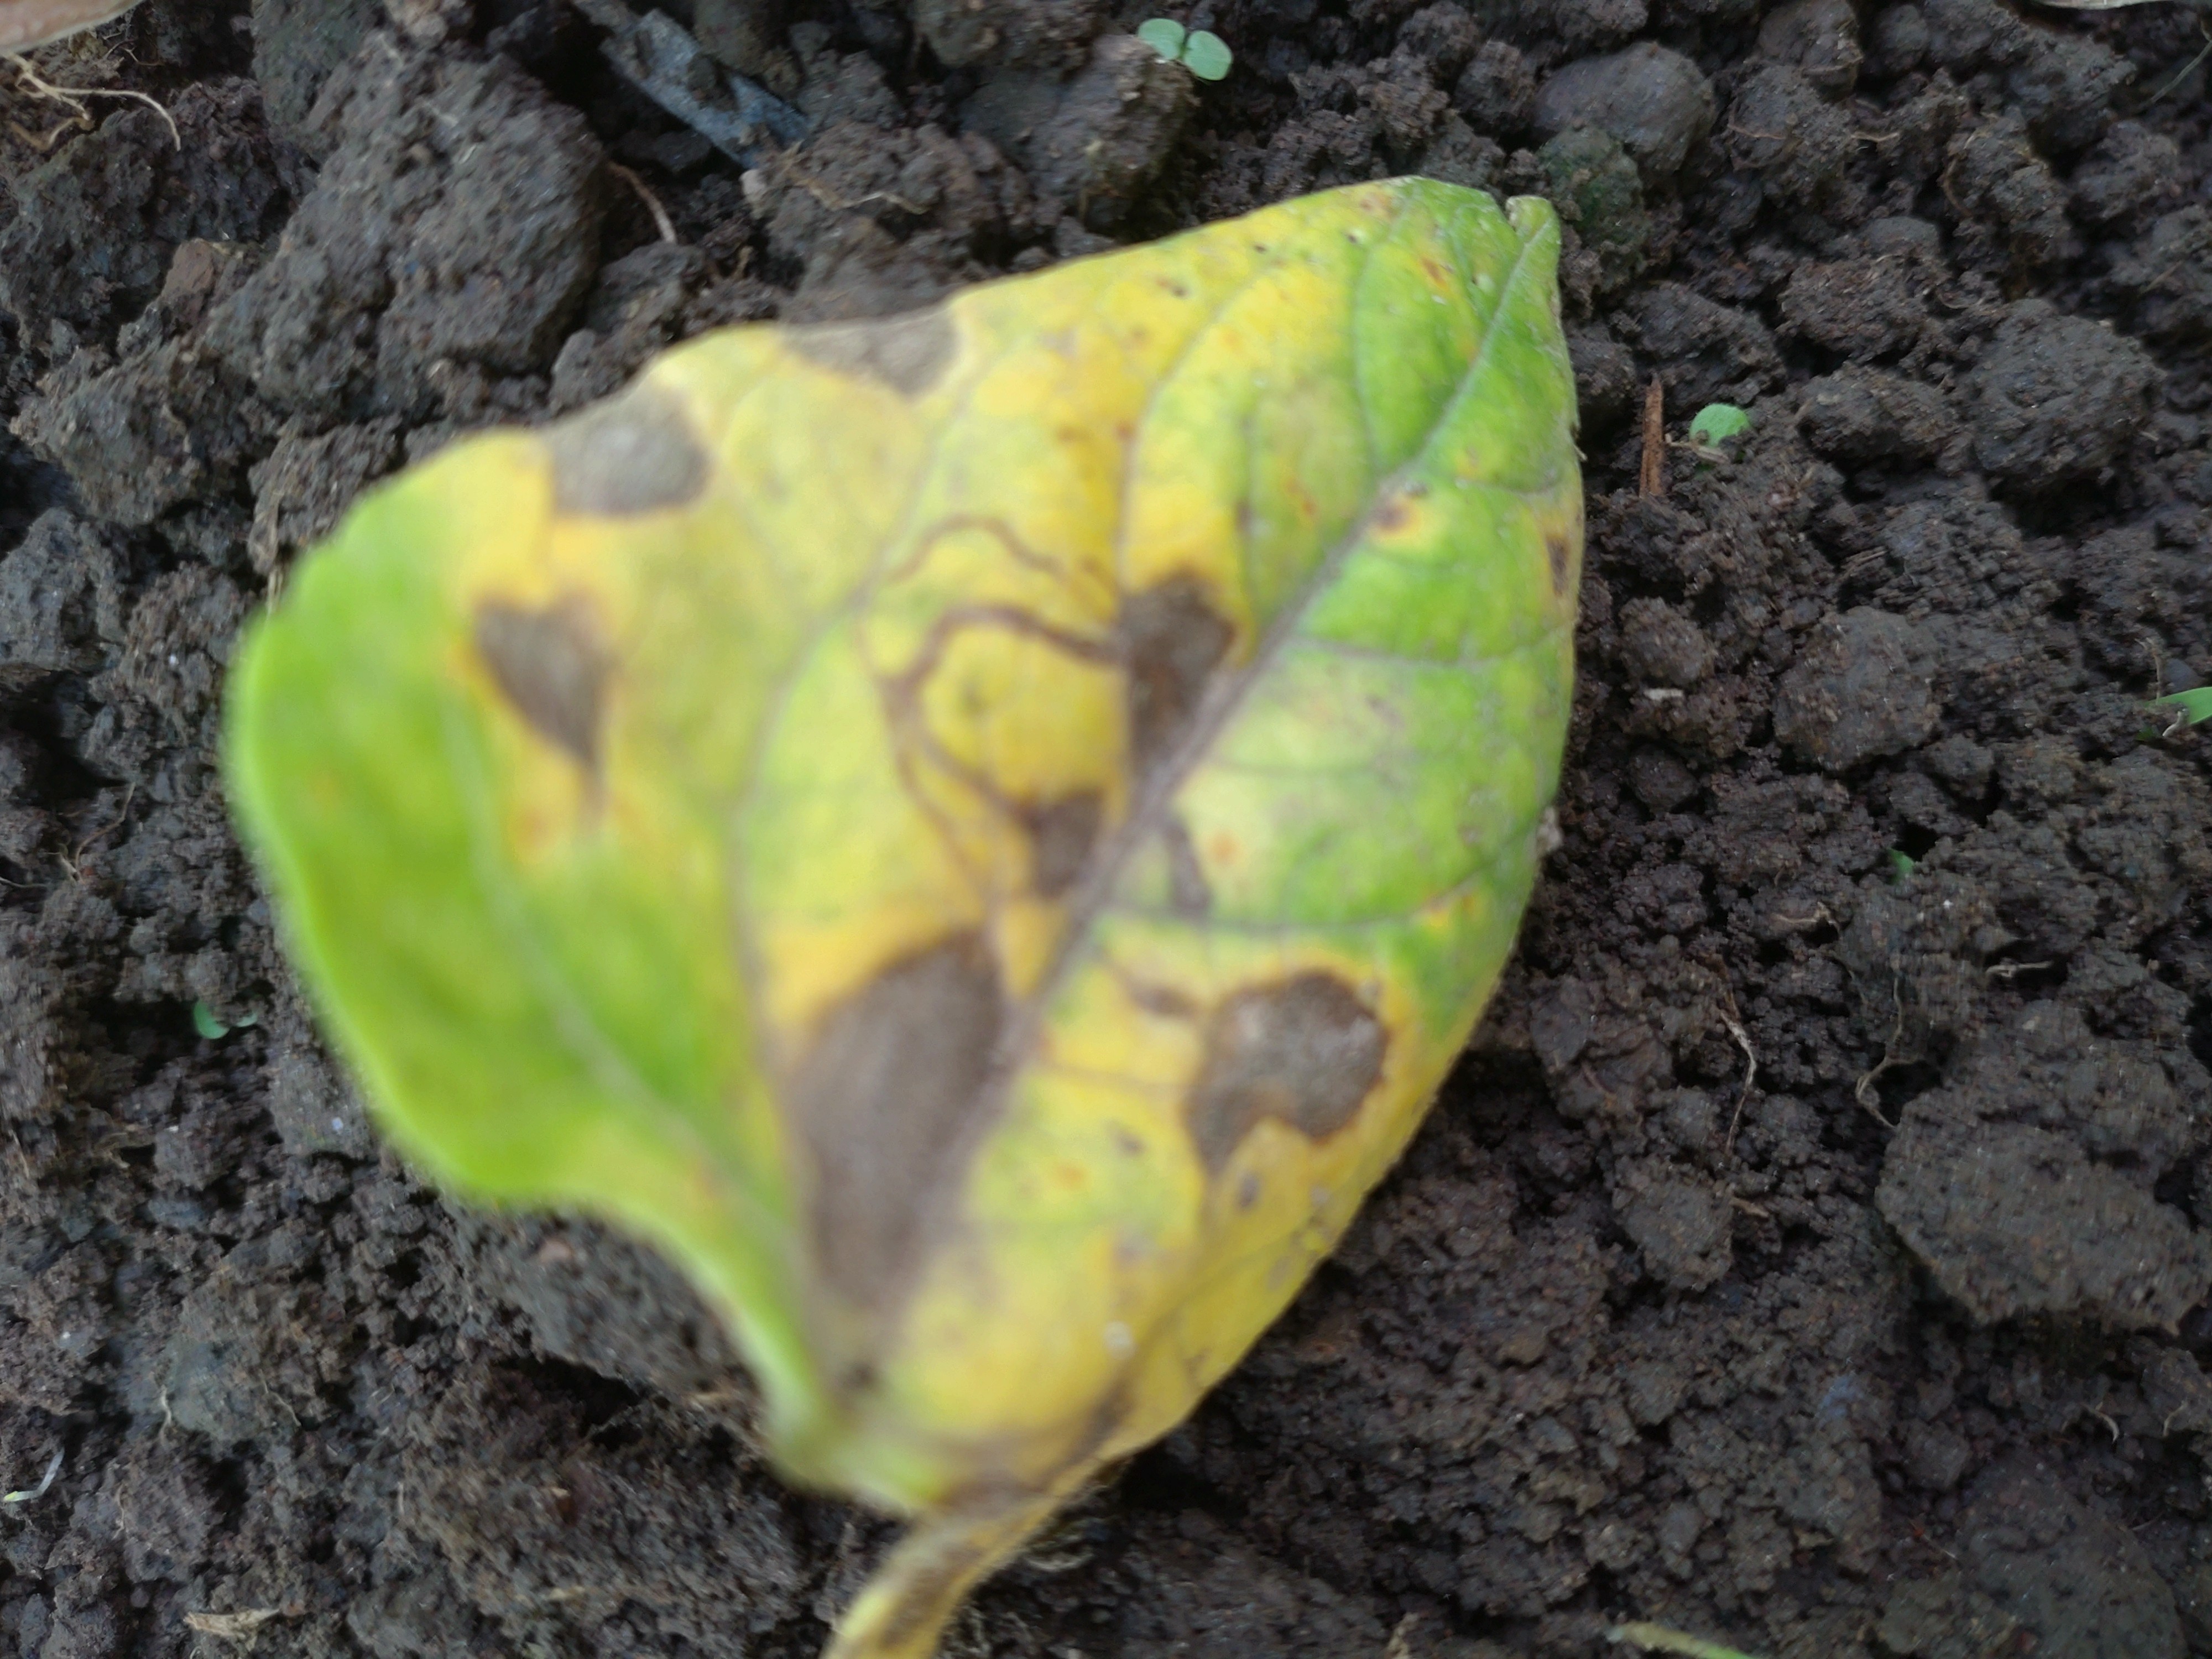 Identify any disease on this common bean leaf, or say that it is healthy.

anthracnose
